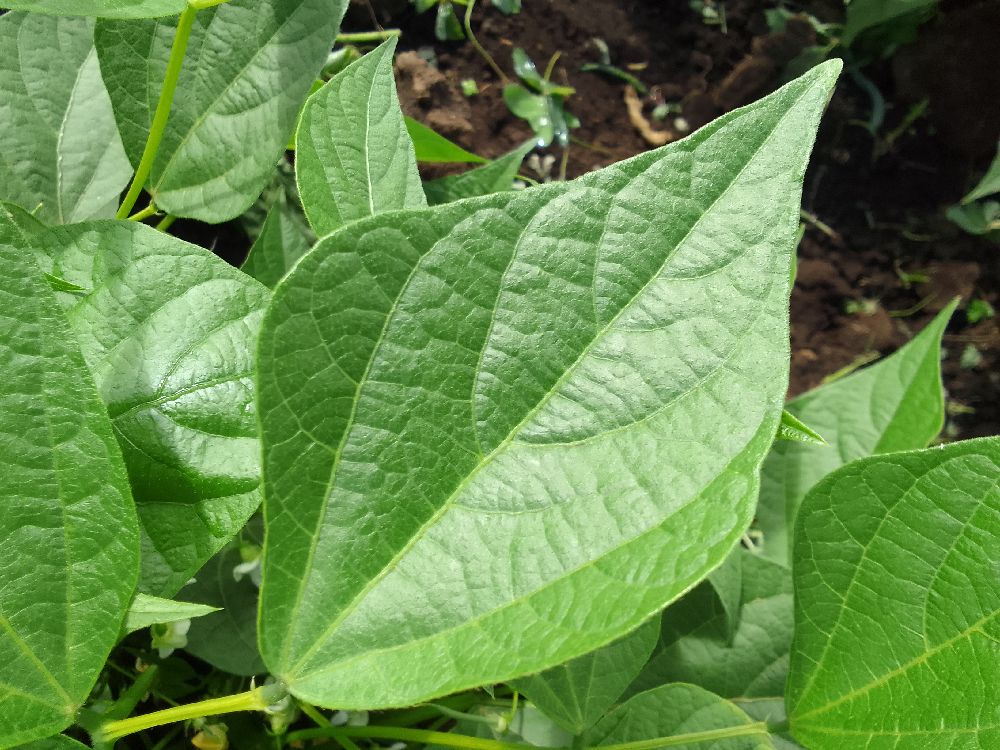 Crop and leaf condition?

common bean, healthy
